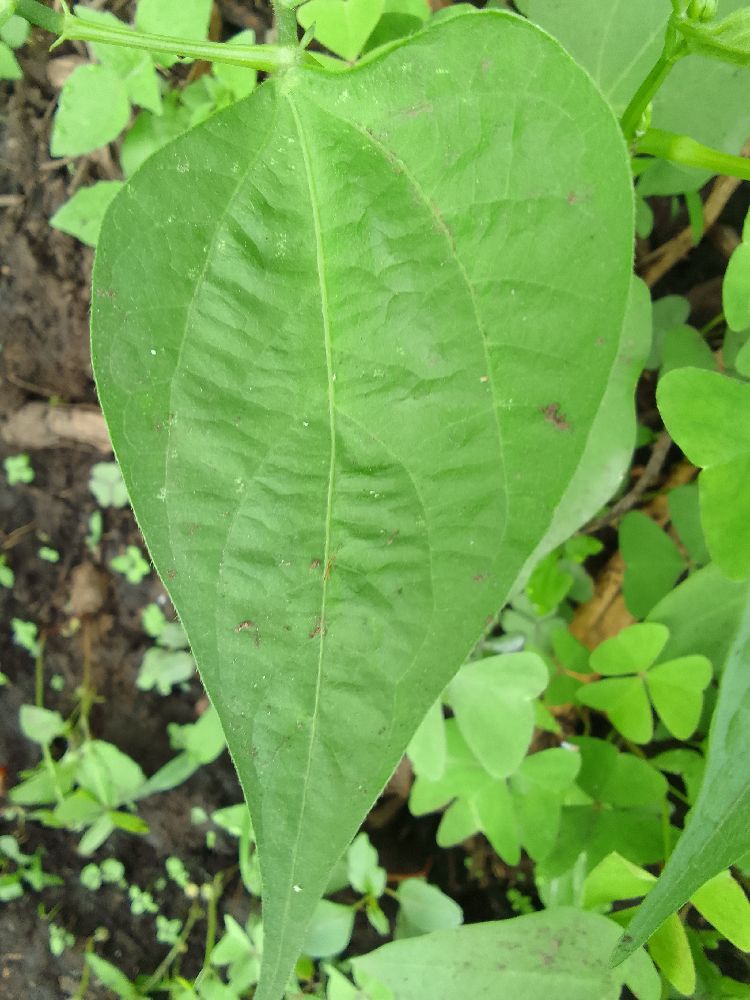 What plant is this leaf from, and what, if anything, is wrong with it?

common bean, healthy
